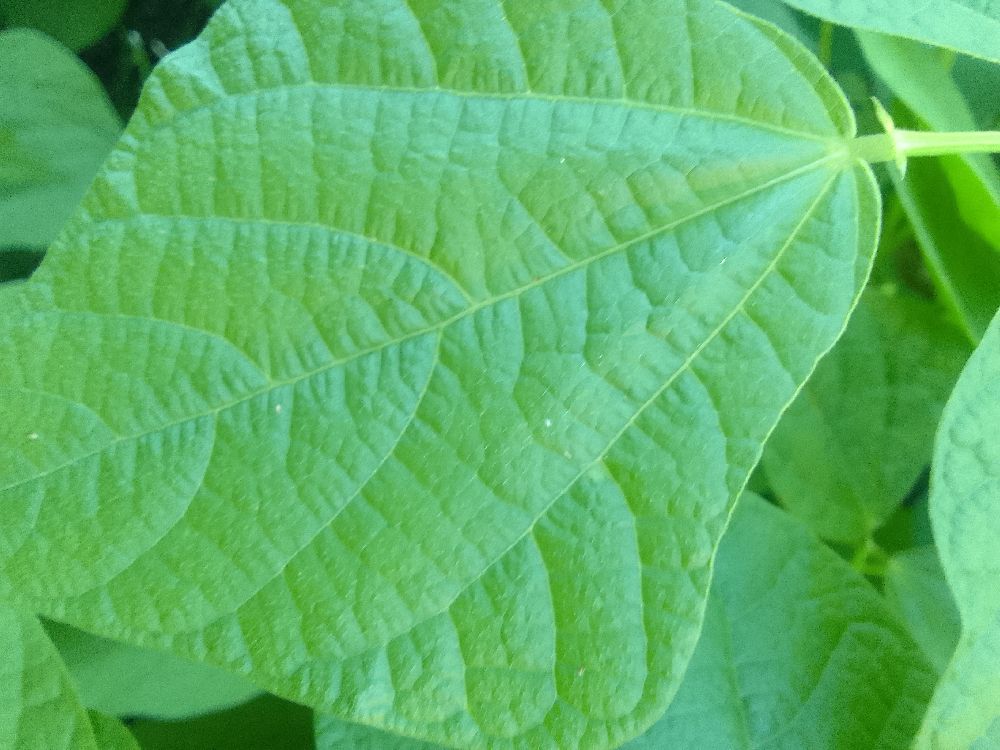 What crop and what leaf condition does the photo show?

common bean, healthy
